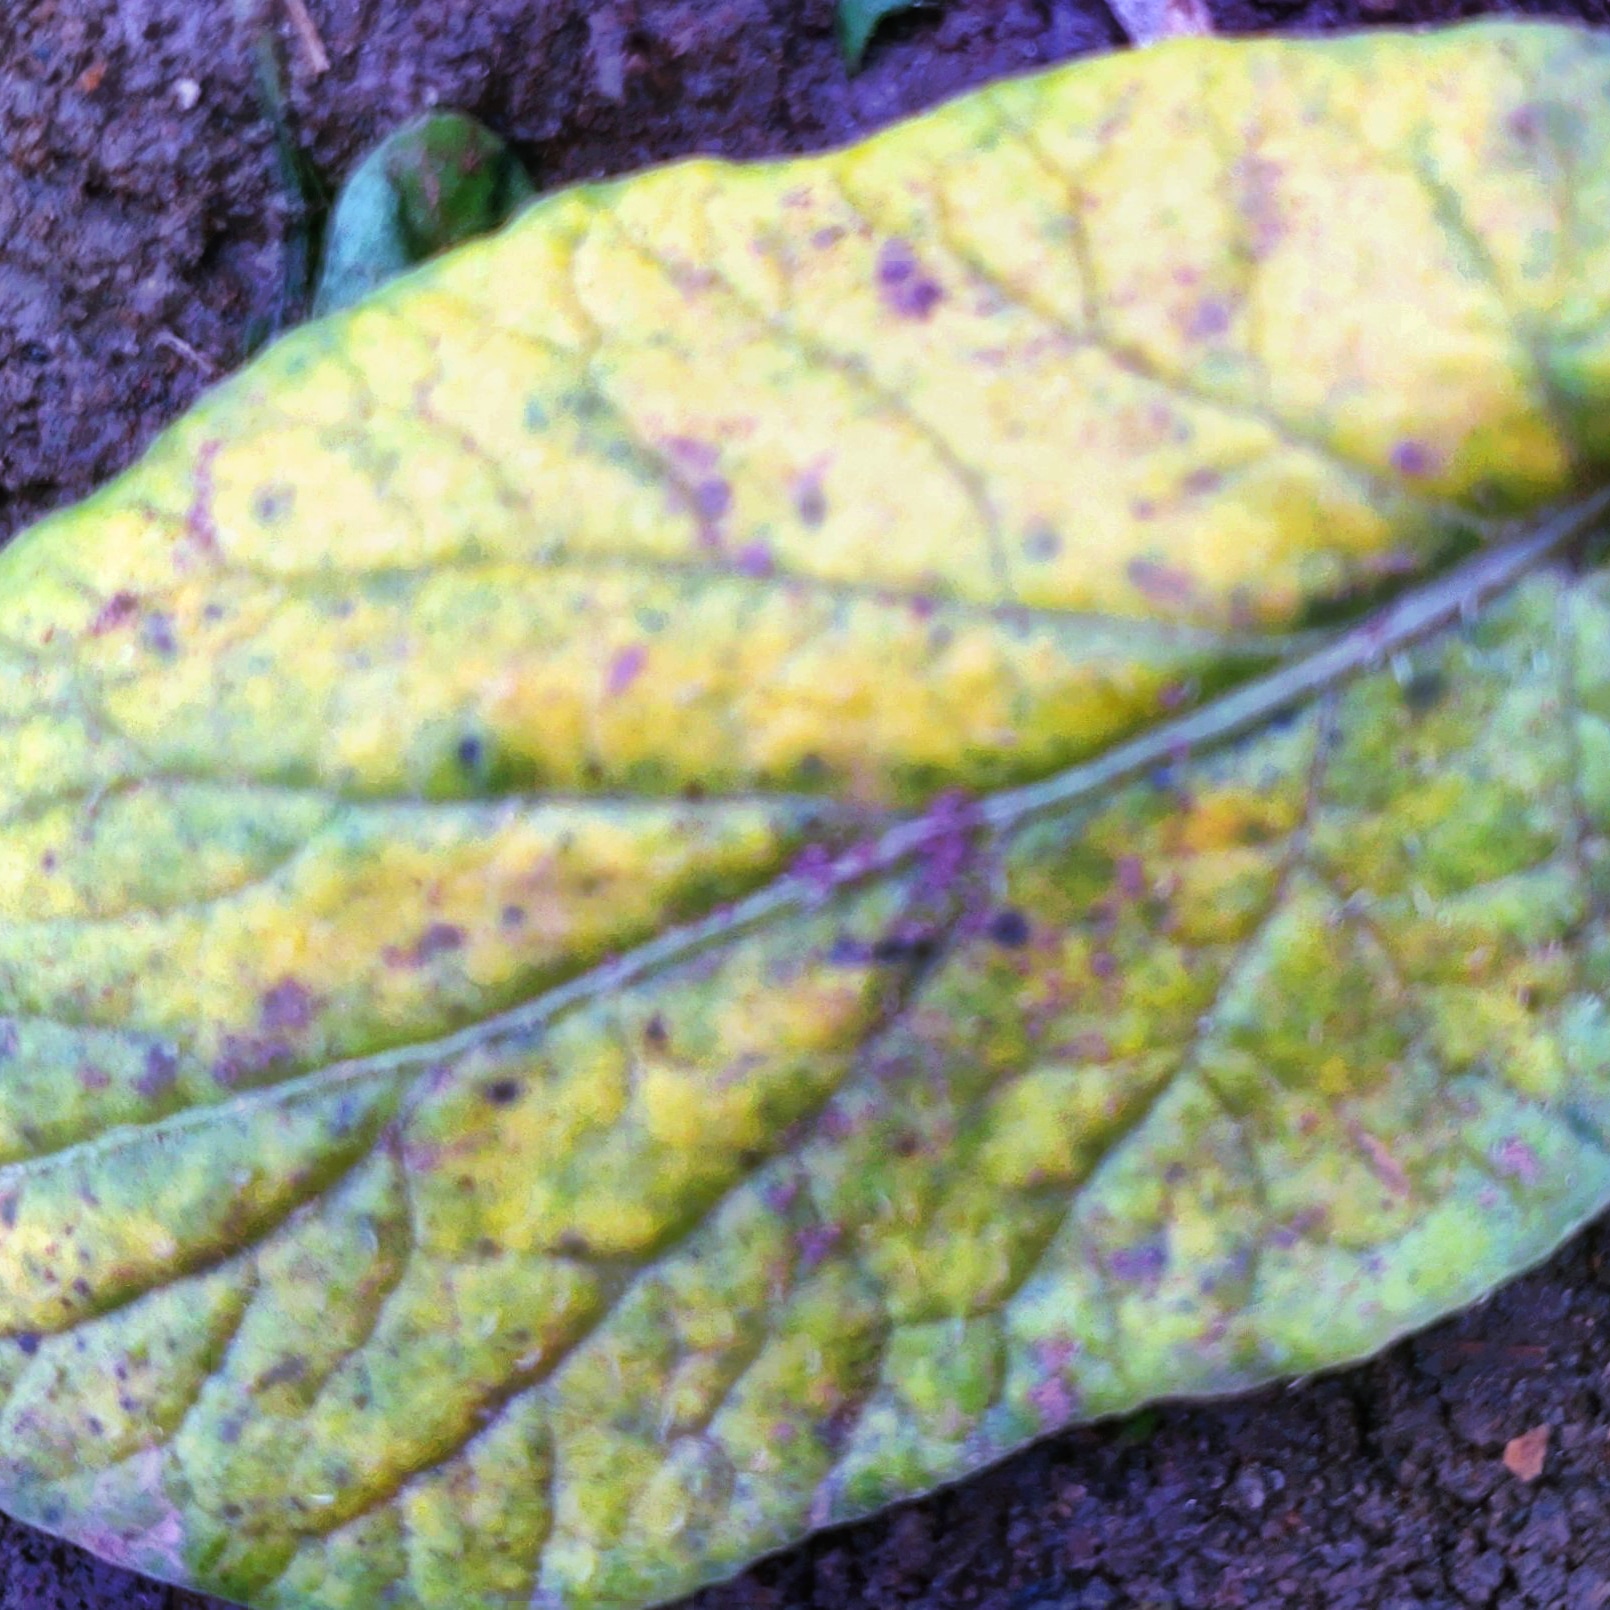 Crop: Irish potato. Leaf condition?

late blight
